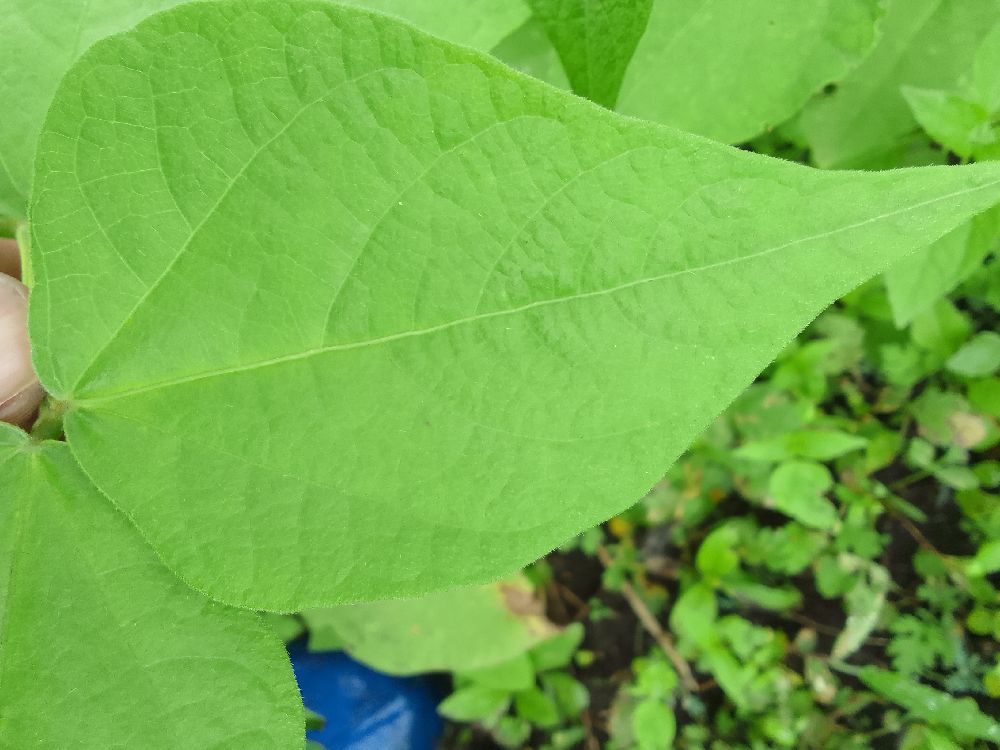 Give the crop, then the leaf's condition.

common bean, healthy
